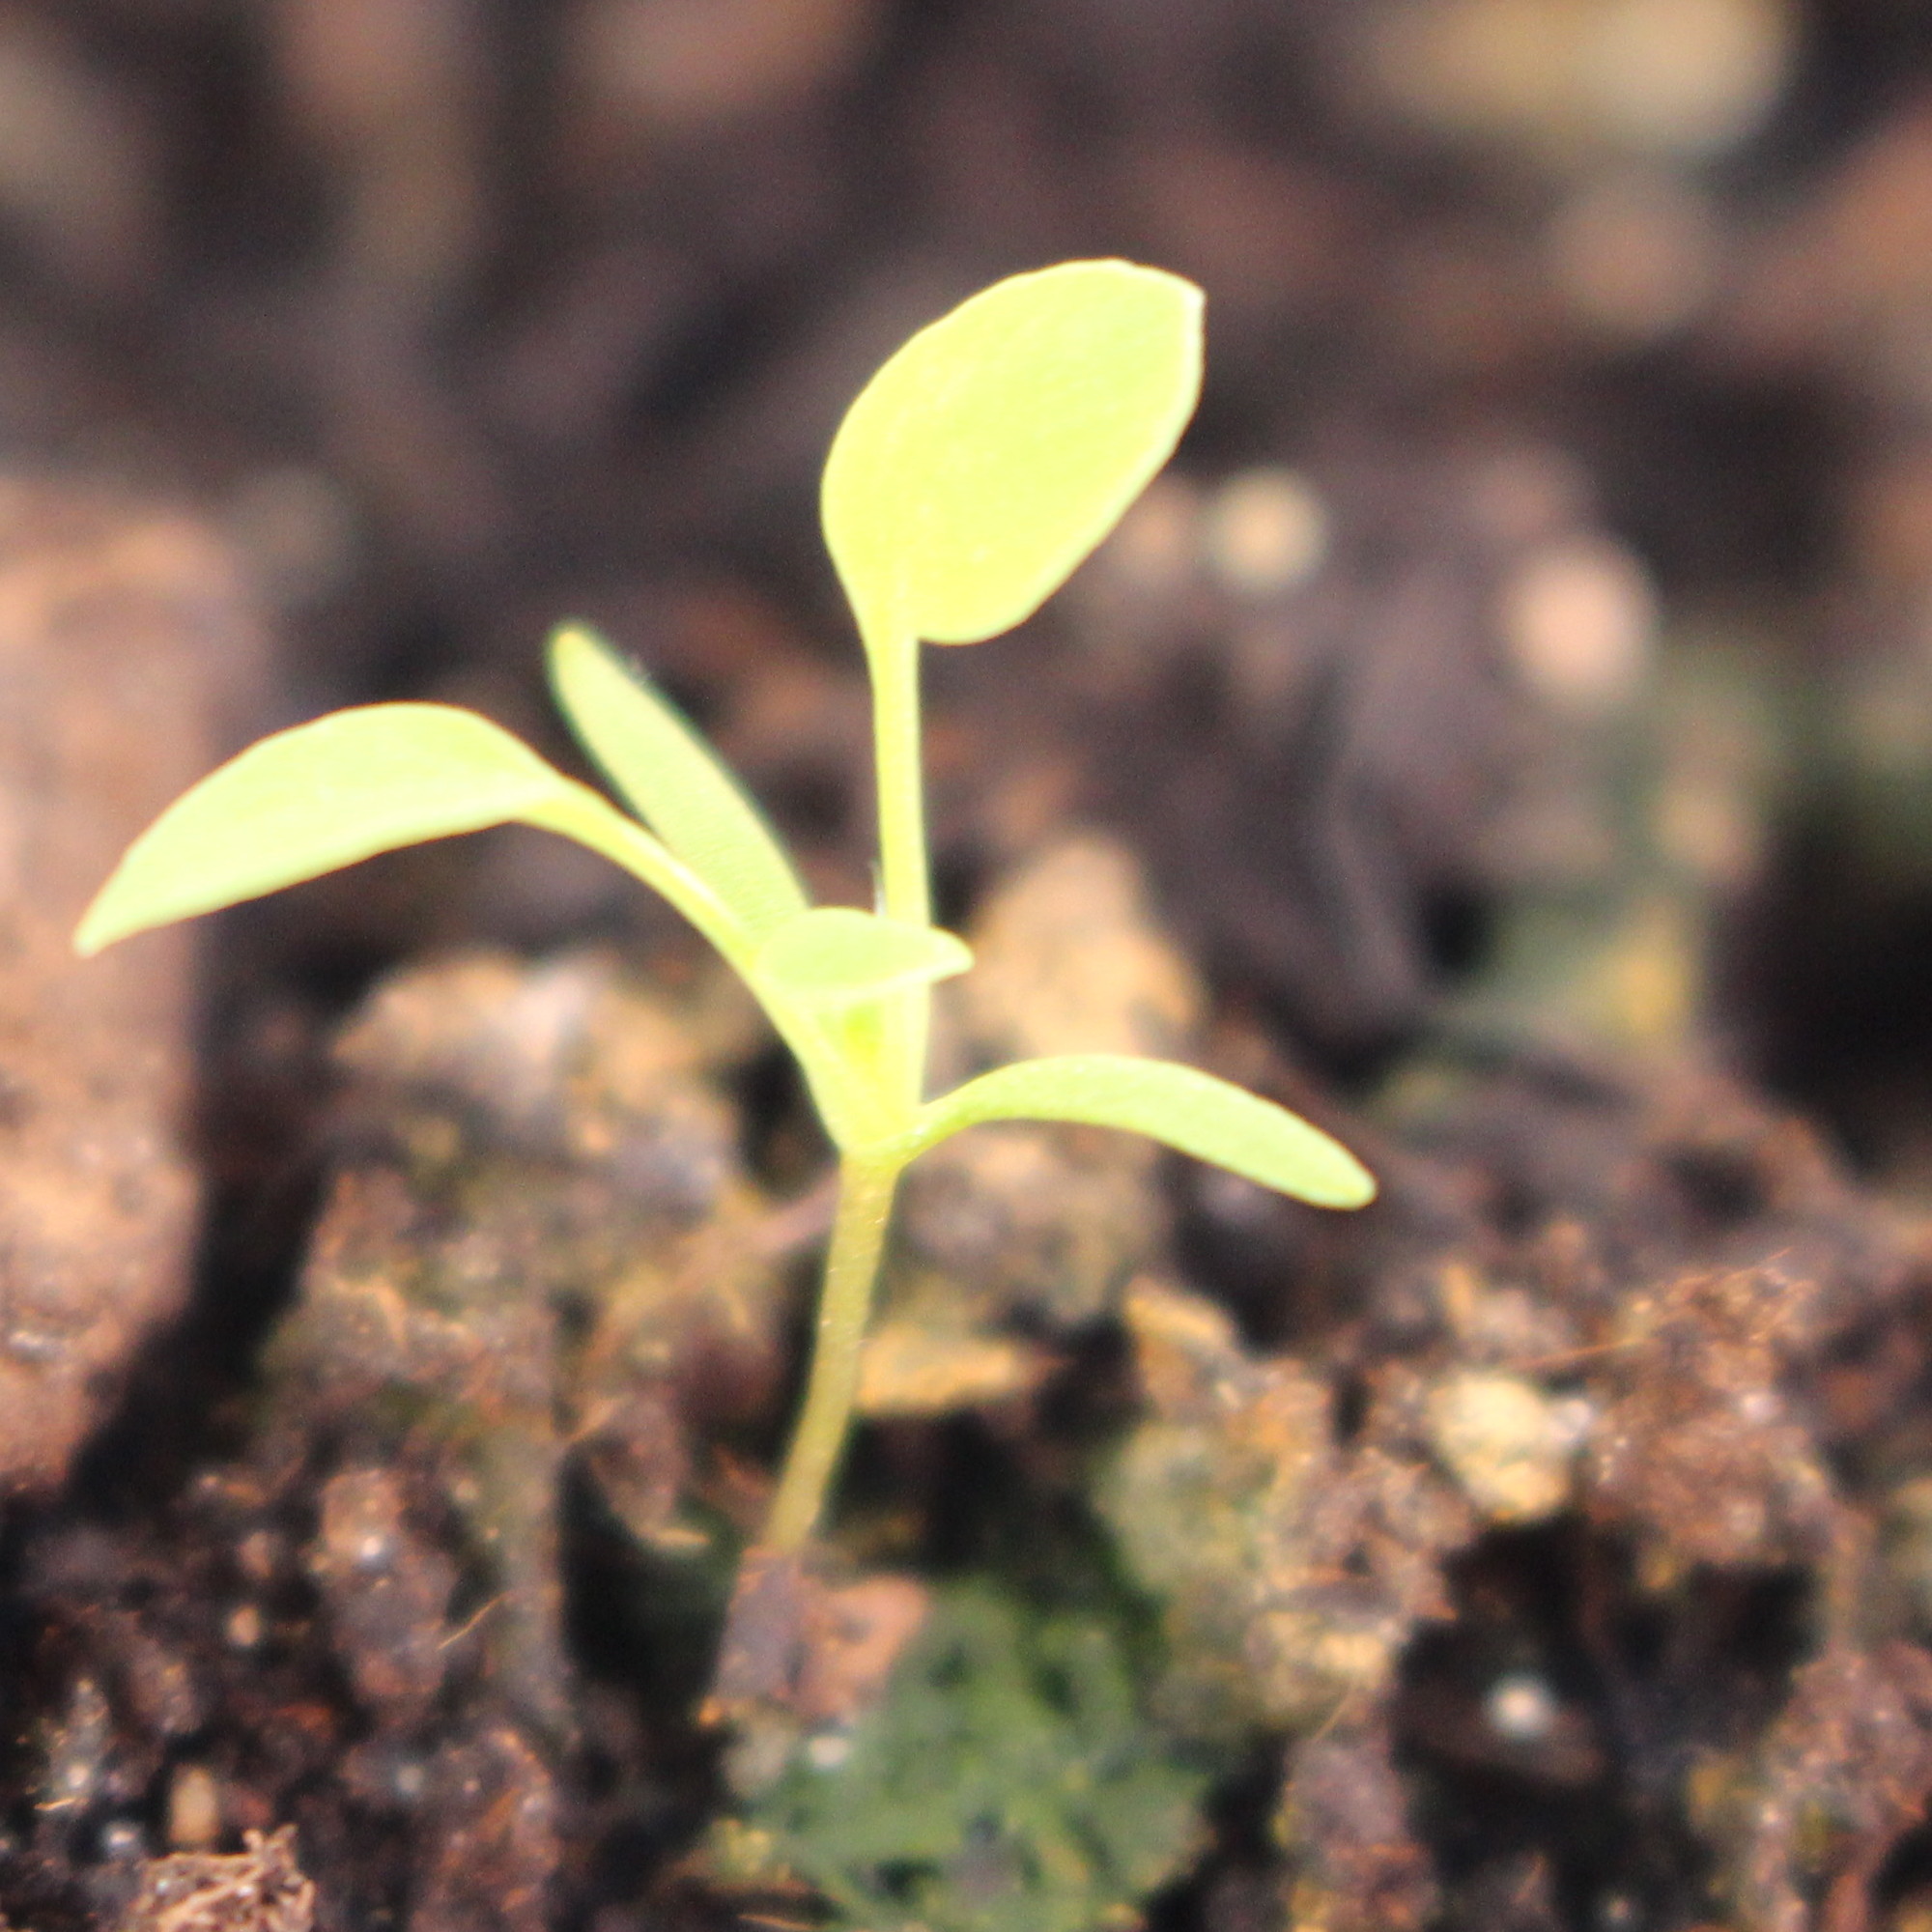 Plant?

Papaver rhoeas
